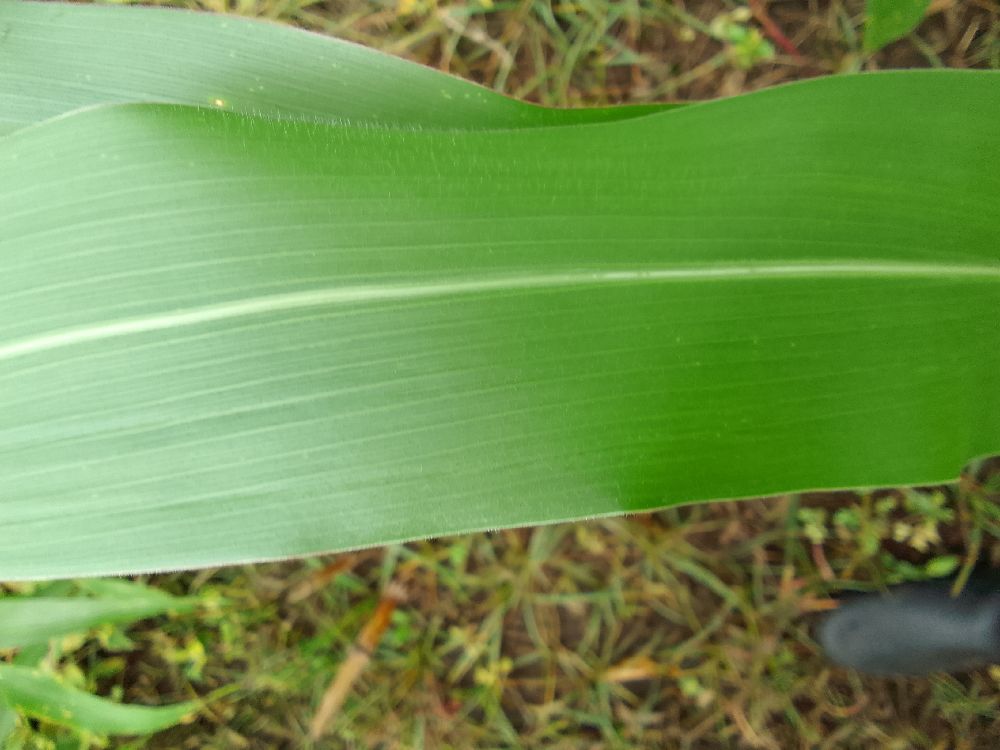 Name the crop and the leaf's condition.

maize, healthy
